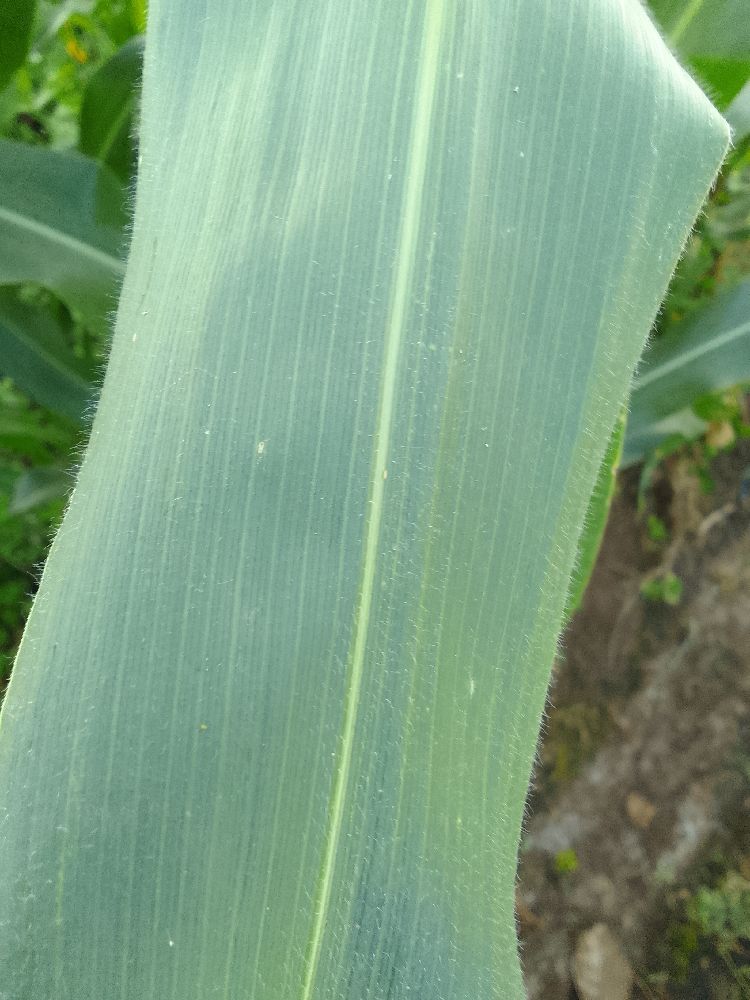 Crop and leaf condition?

maize, healthy
